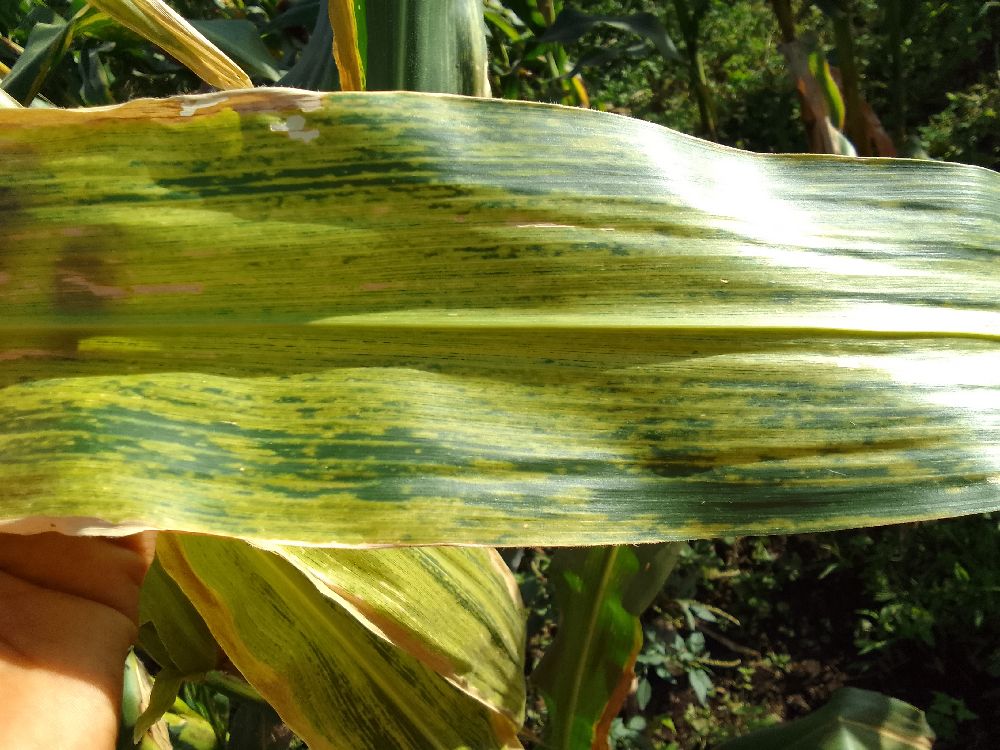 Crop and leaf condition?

maize, maize lethal necrosis
